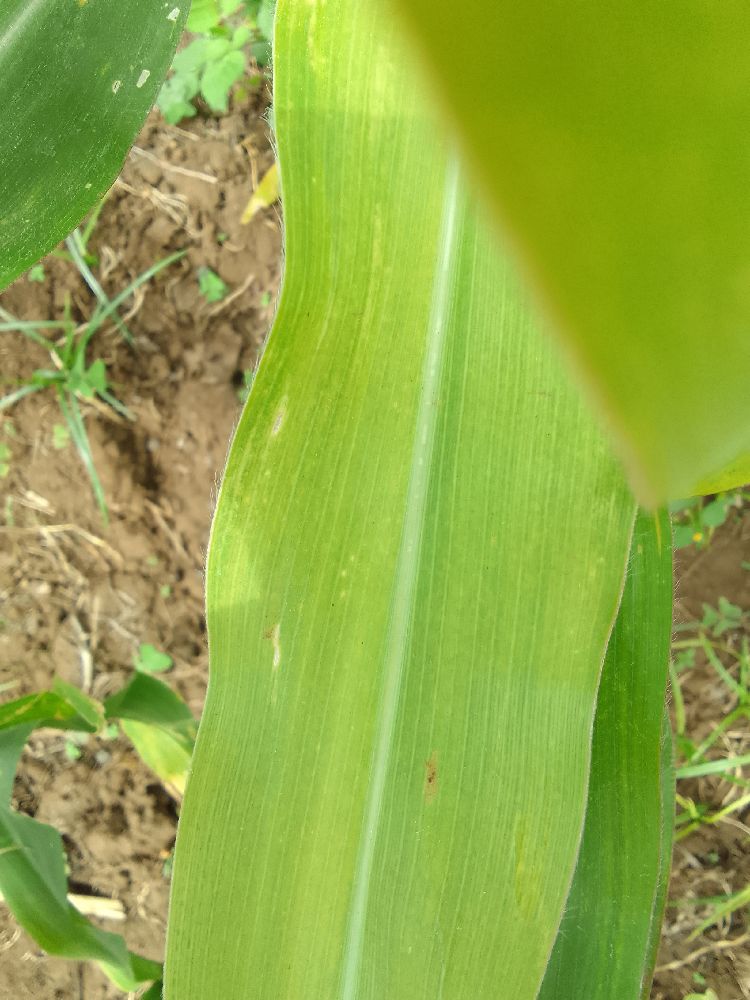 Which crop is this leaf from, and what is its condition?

maize, maize lethal necrosis
